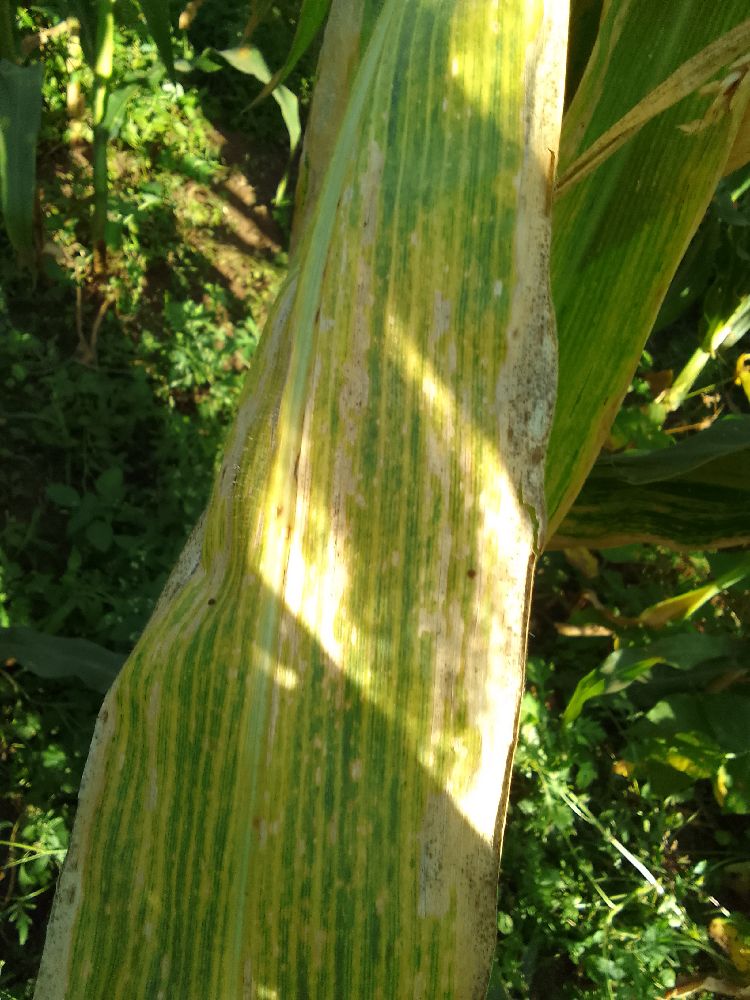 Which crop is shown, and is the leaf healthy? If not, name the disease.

maize, maize lethal necrosis
